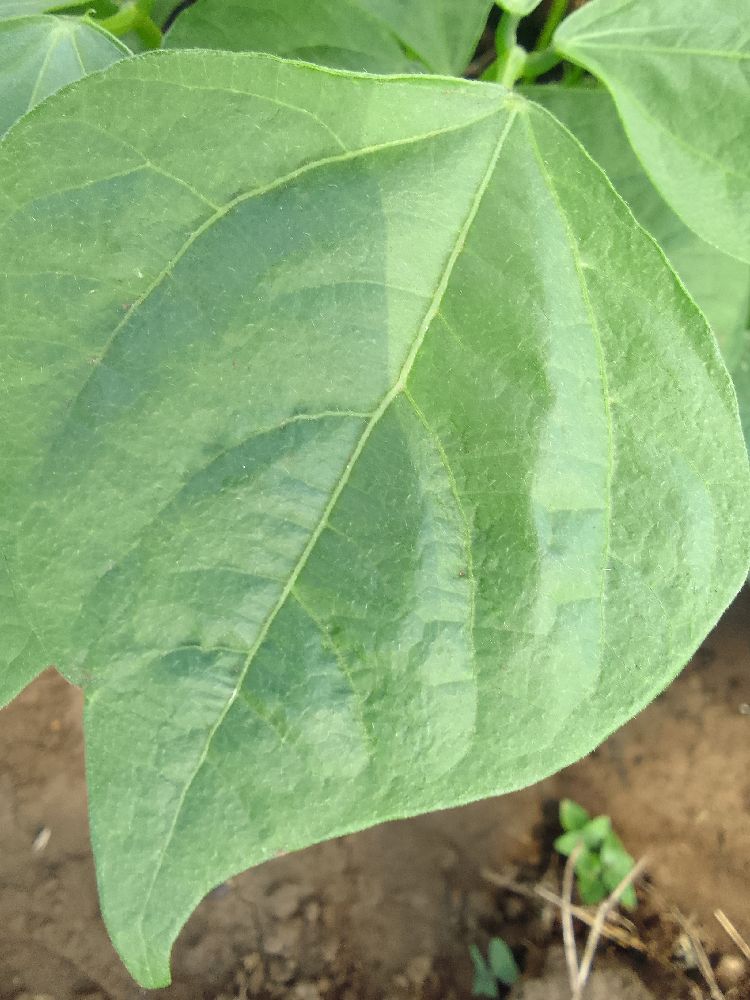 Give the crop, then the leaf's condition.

common bean, healthy
